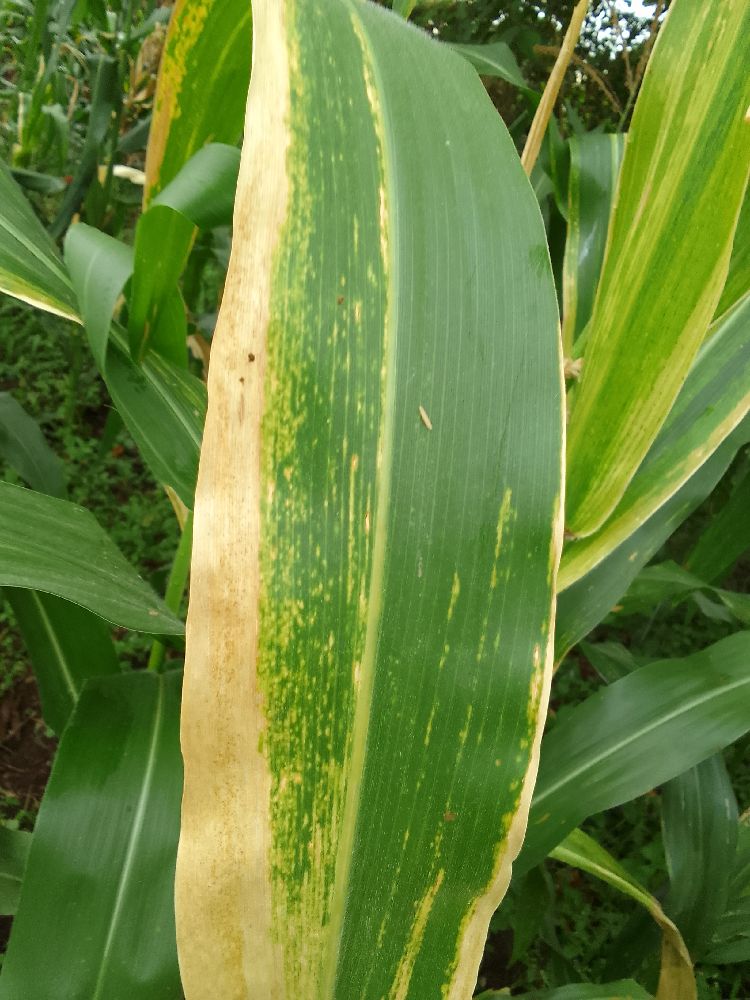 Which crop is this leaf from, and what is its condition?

maize, maize lethal necrosis
